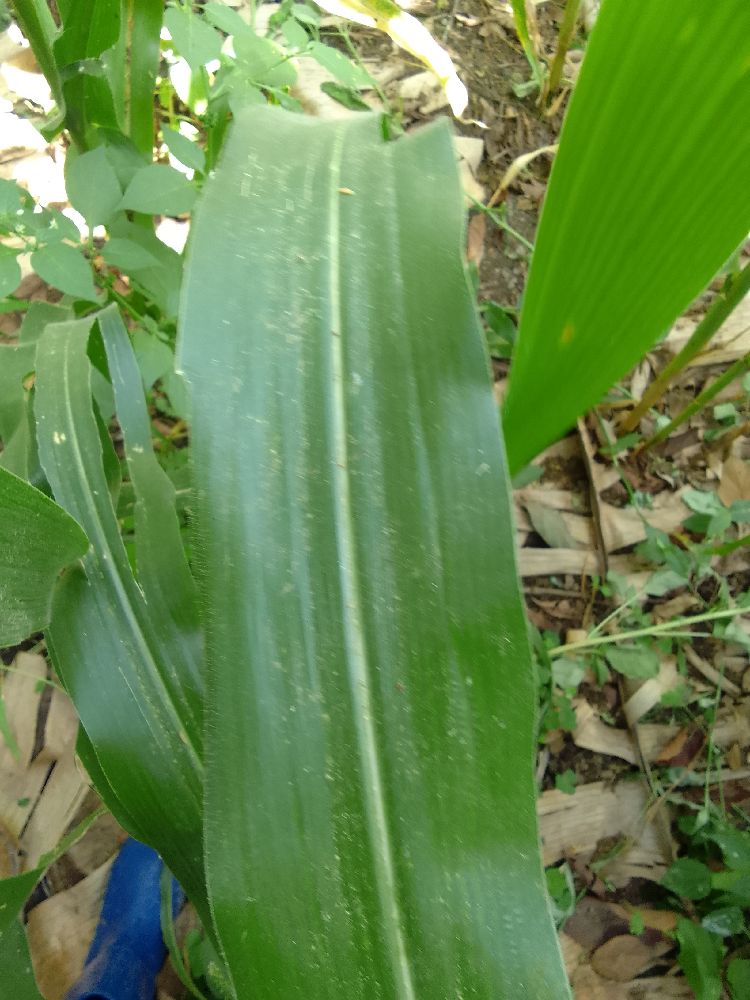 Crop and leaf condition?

maize, healthy
